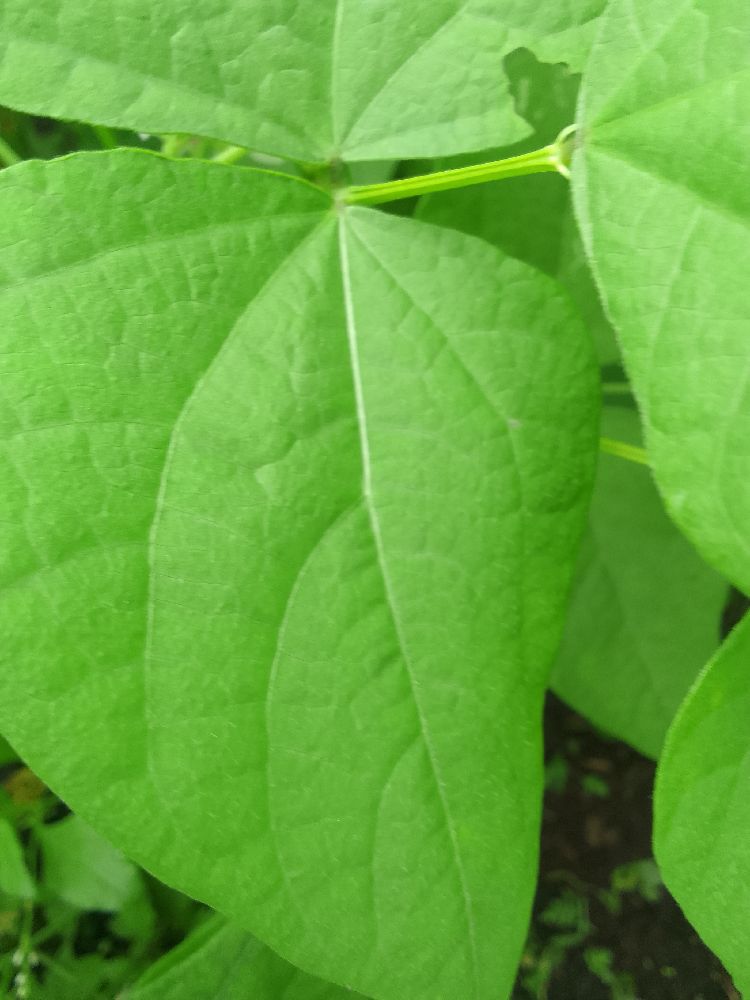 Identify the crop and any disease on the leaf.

common bean, healthy
